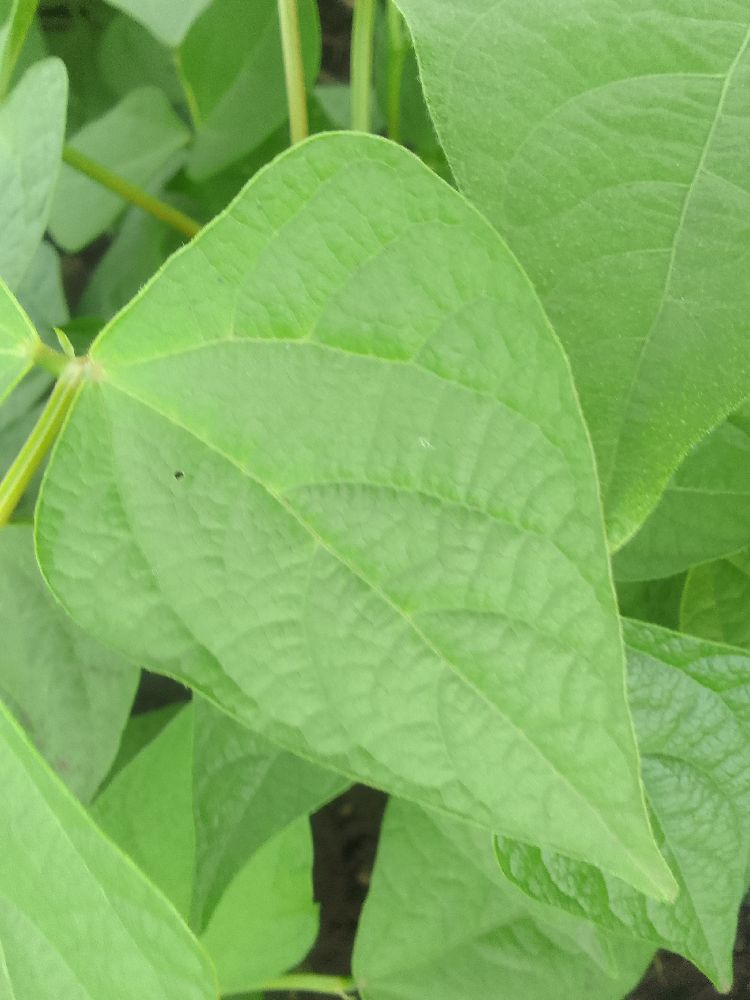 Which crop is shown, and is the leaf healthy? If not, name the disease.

common bean, healthy
